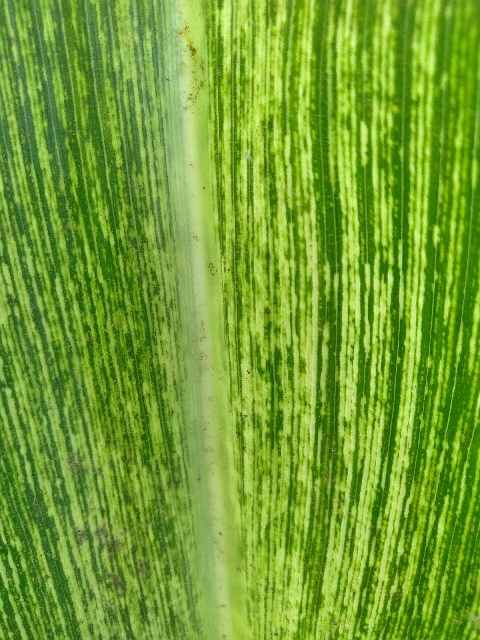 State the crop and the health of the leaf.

maize, maize streak virus
